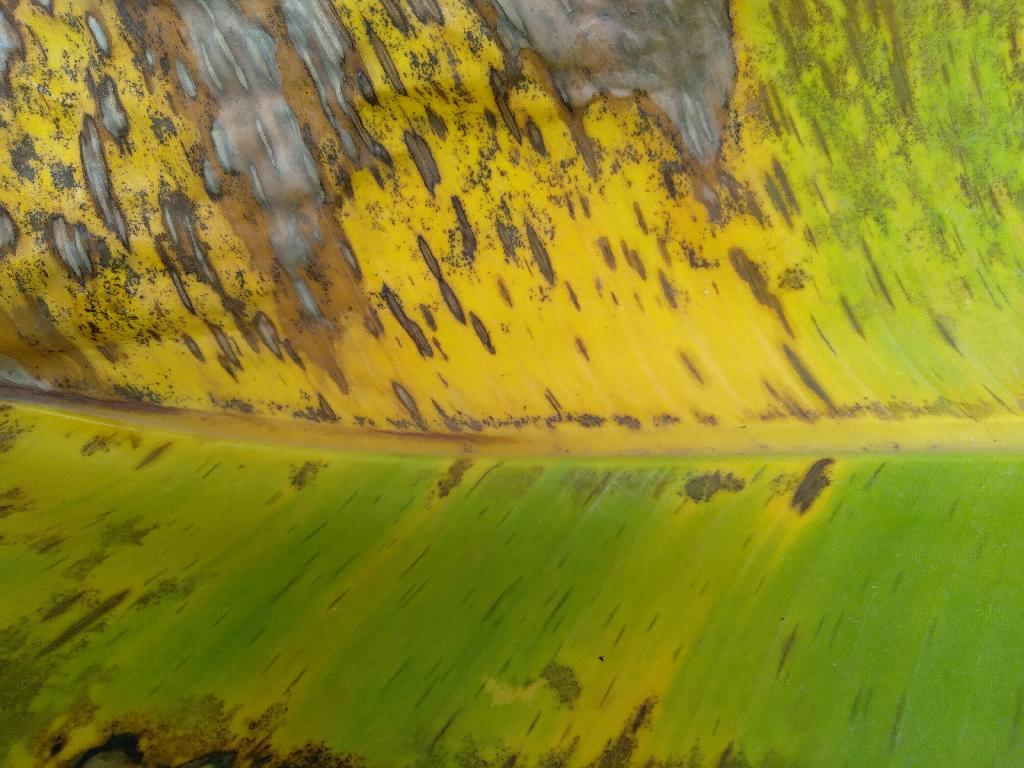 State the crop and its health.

banana, black sigatoka
